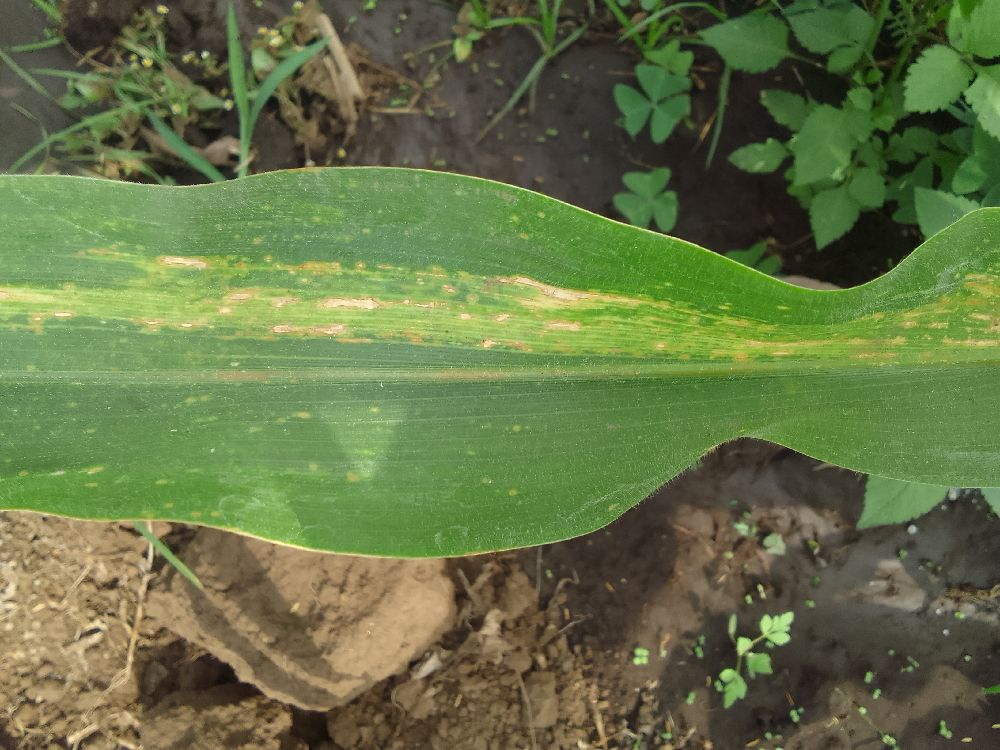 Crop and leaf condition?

maize, maize lethal necrosis
